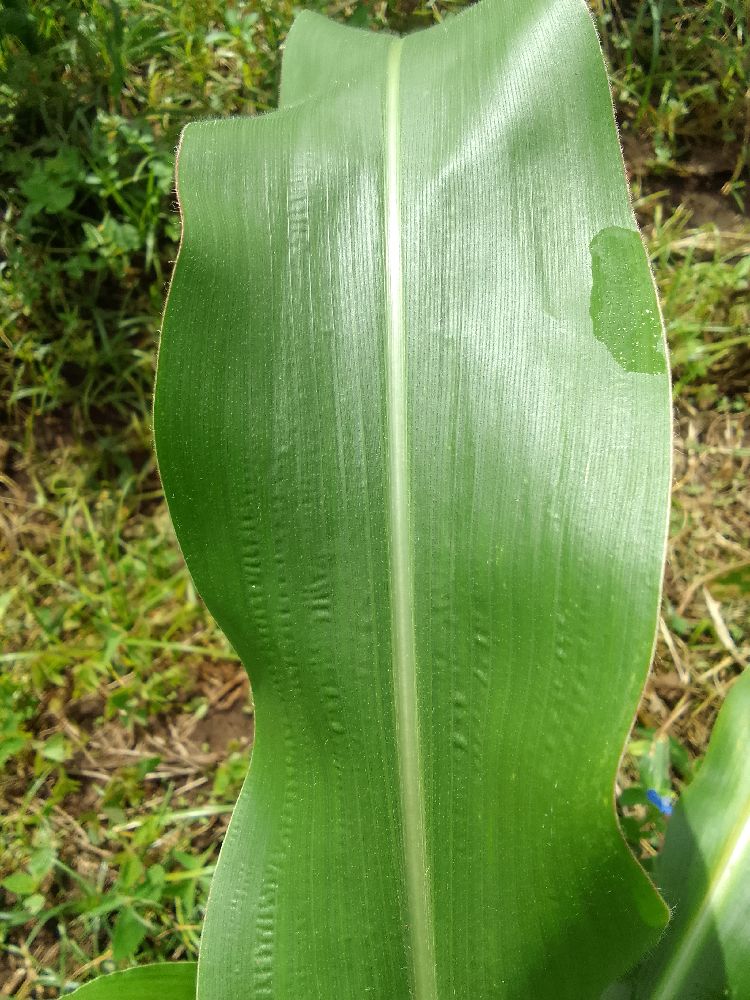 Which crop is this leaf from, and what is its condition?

maize, healthy
